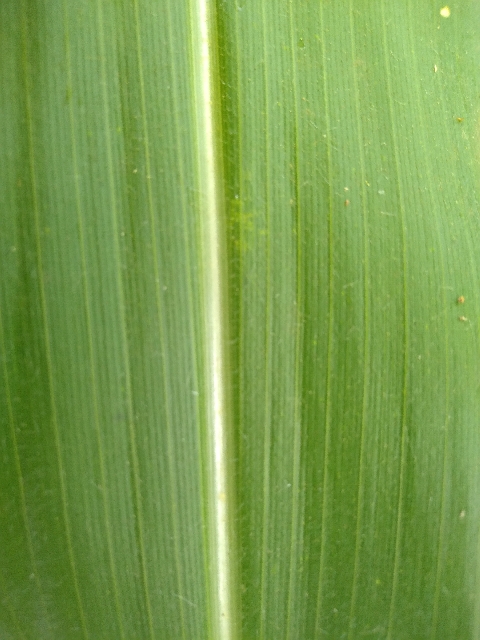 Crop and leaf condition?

maize, healthy
